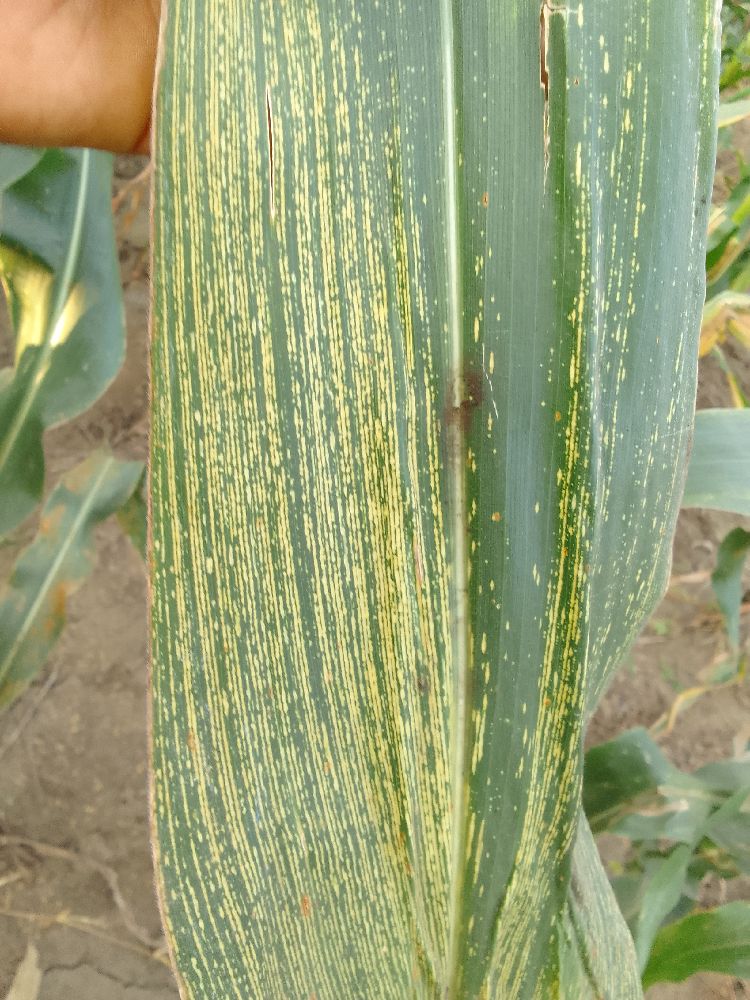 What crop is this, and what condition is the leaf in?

maize, maize streak virus
